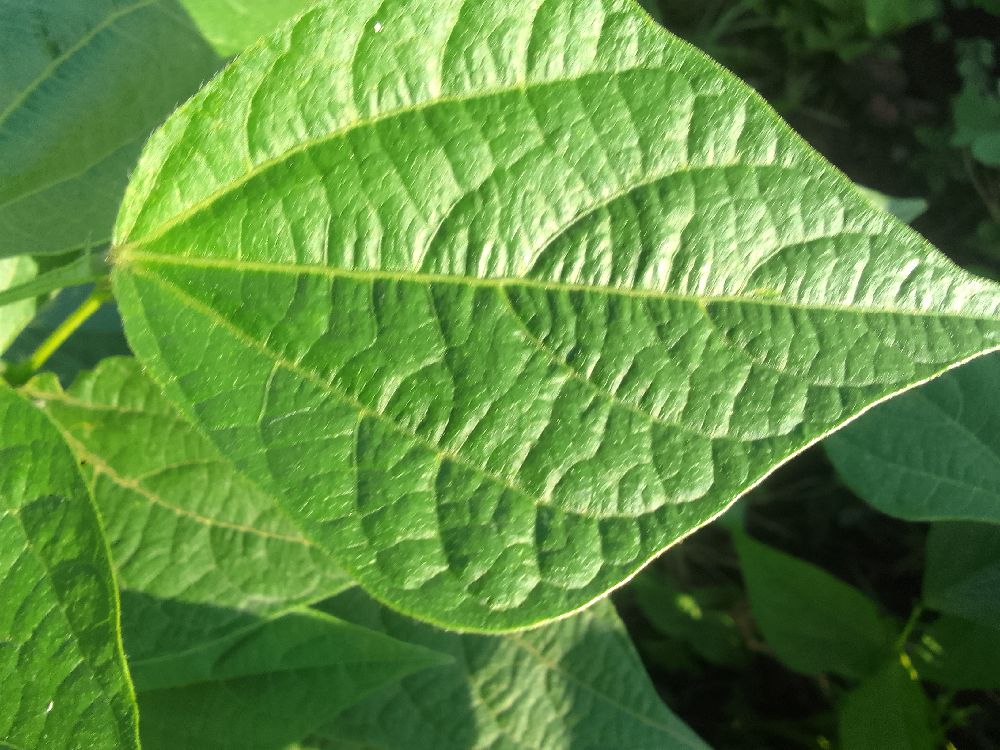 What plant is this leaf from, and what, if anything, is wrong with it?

common bean, healthy
